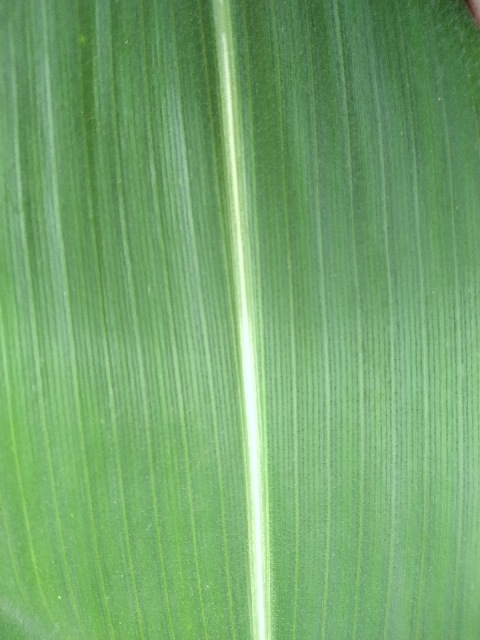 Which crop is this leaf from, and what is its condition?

maize, healthy
